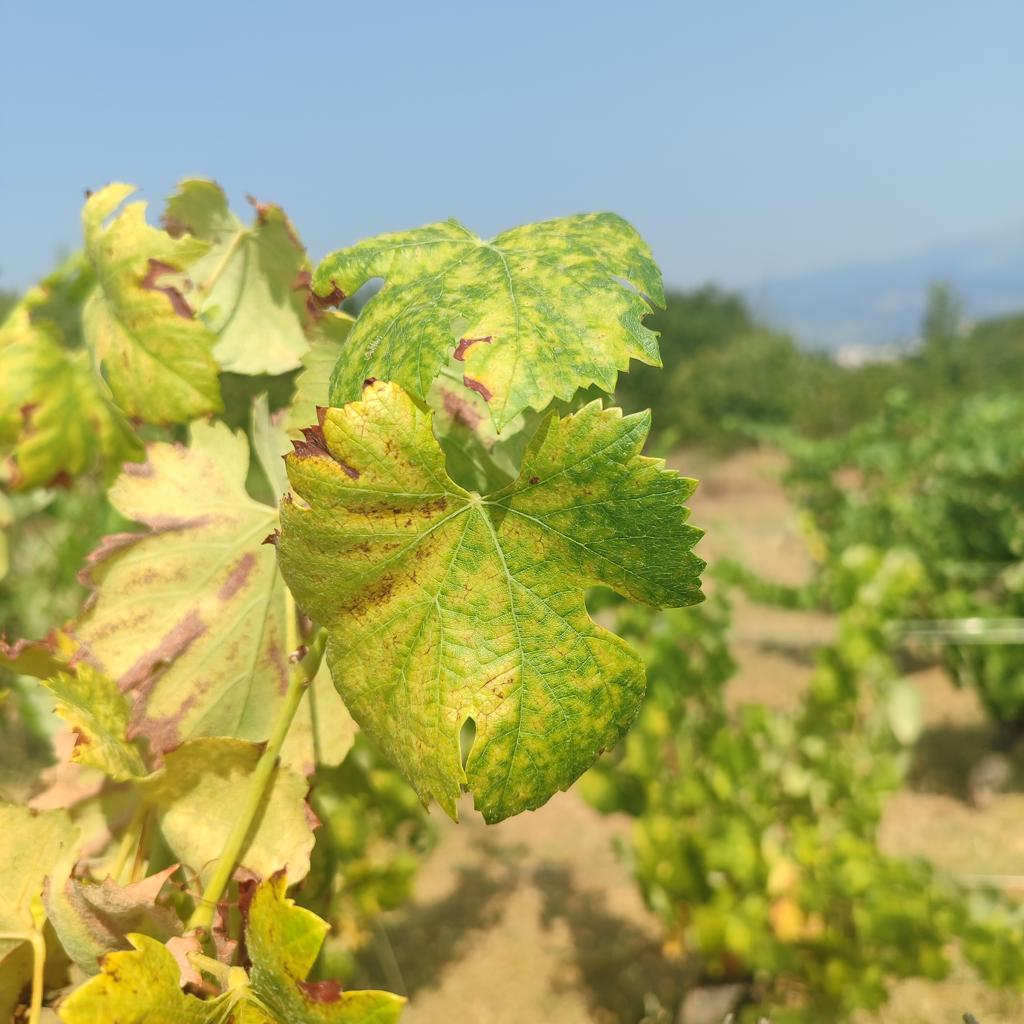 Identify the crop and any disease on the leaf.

grapevine, esca complex
